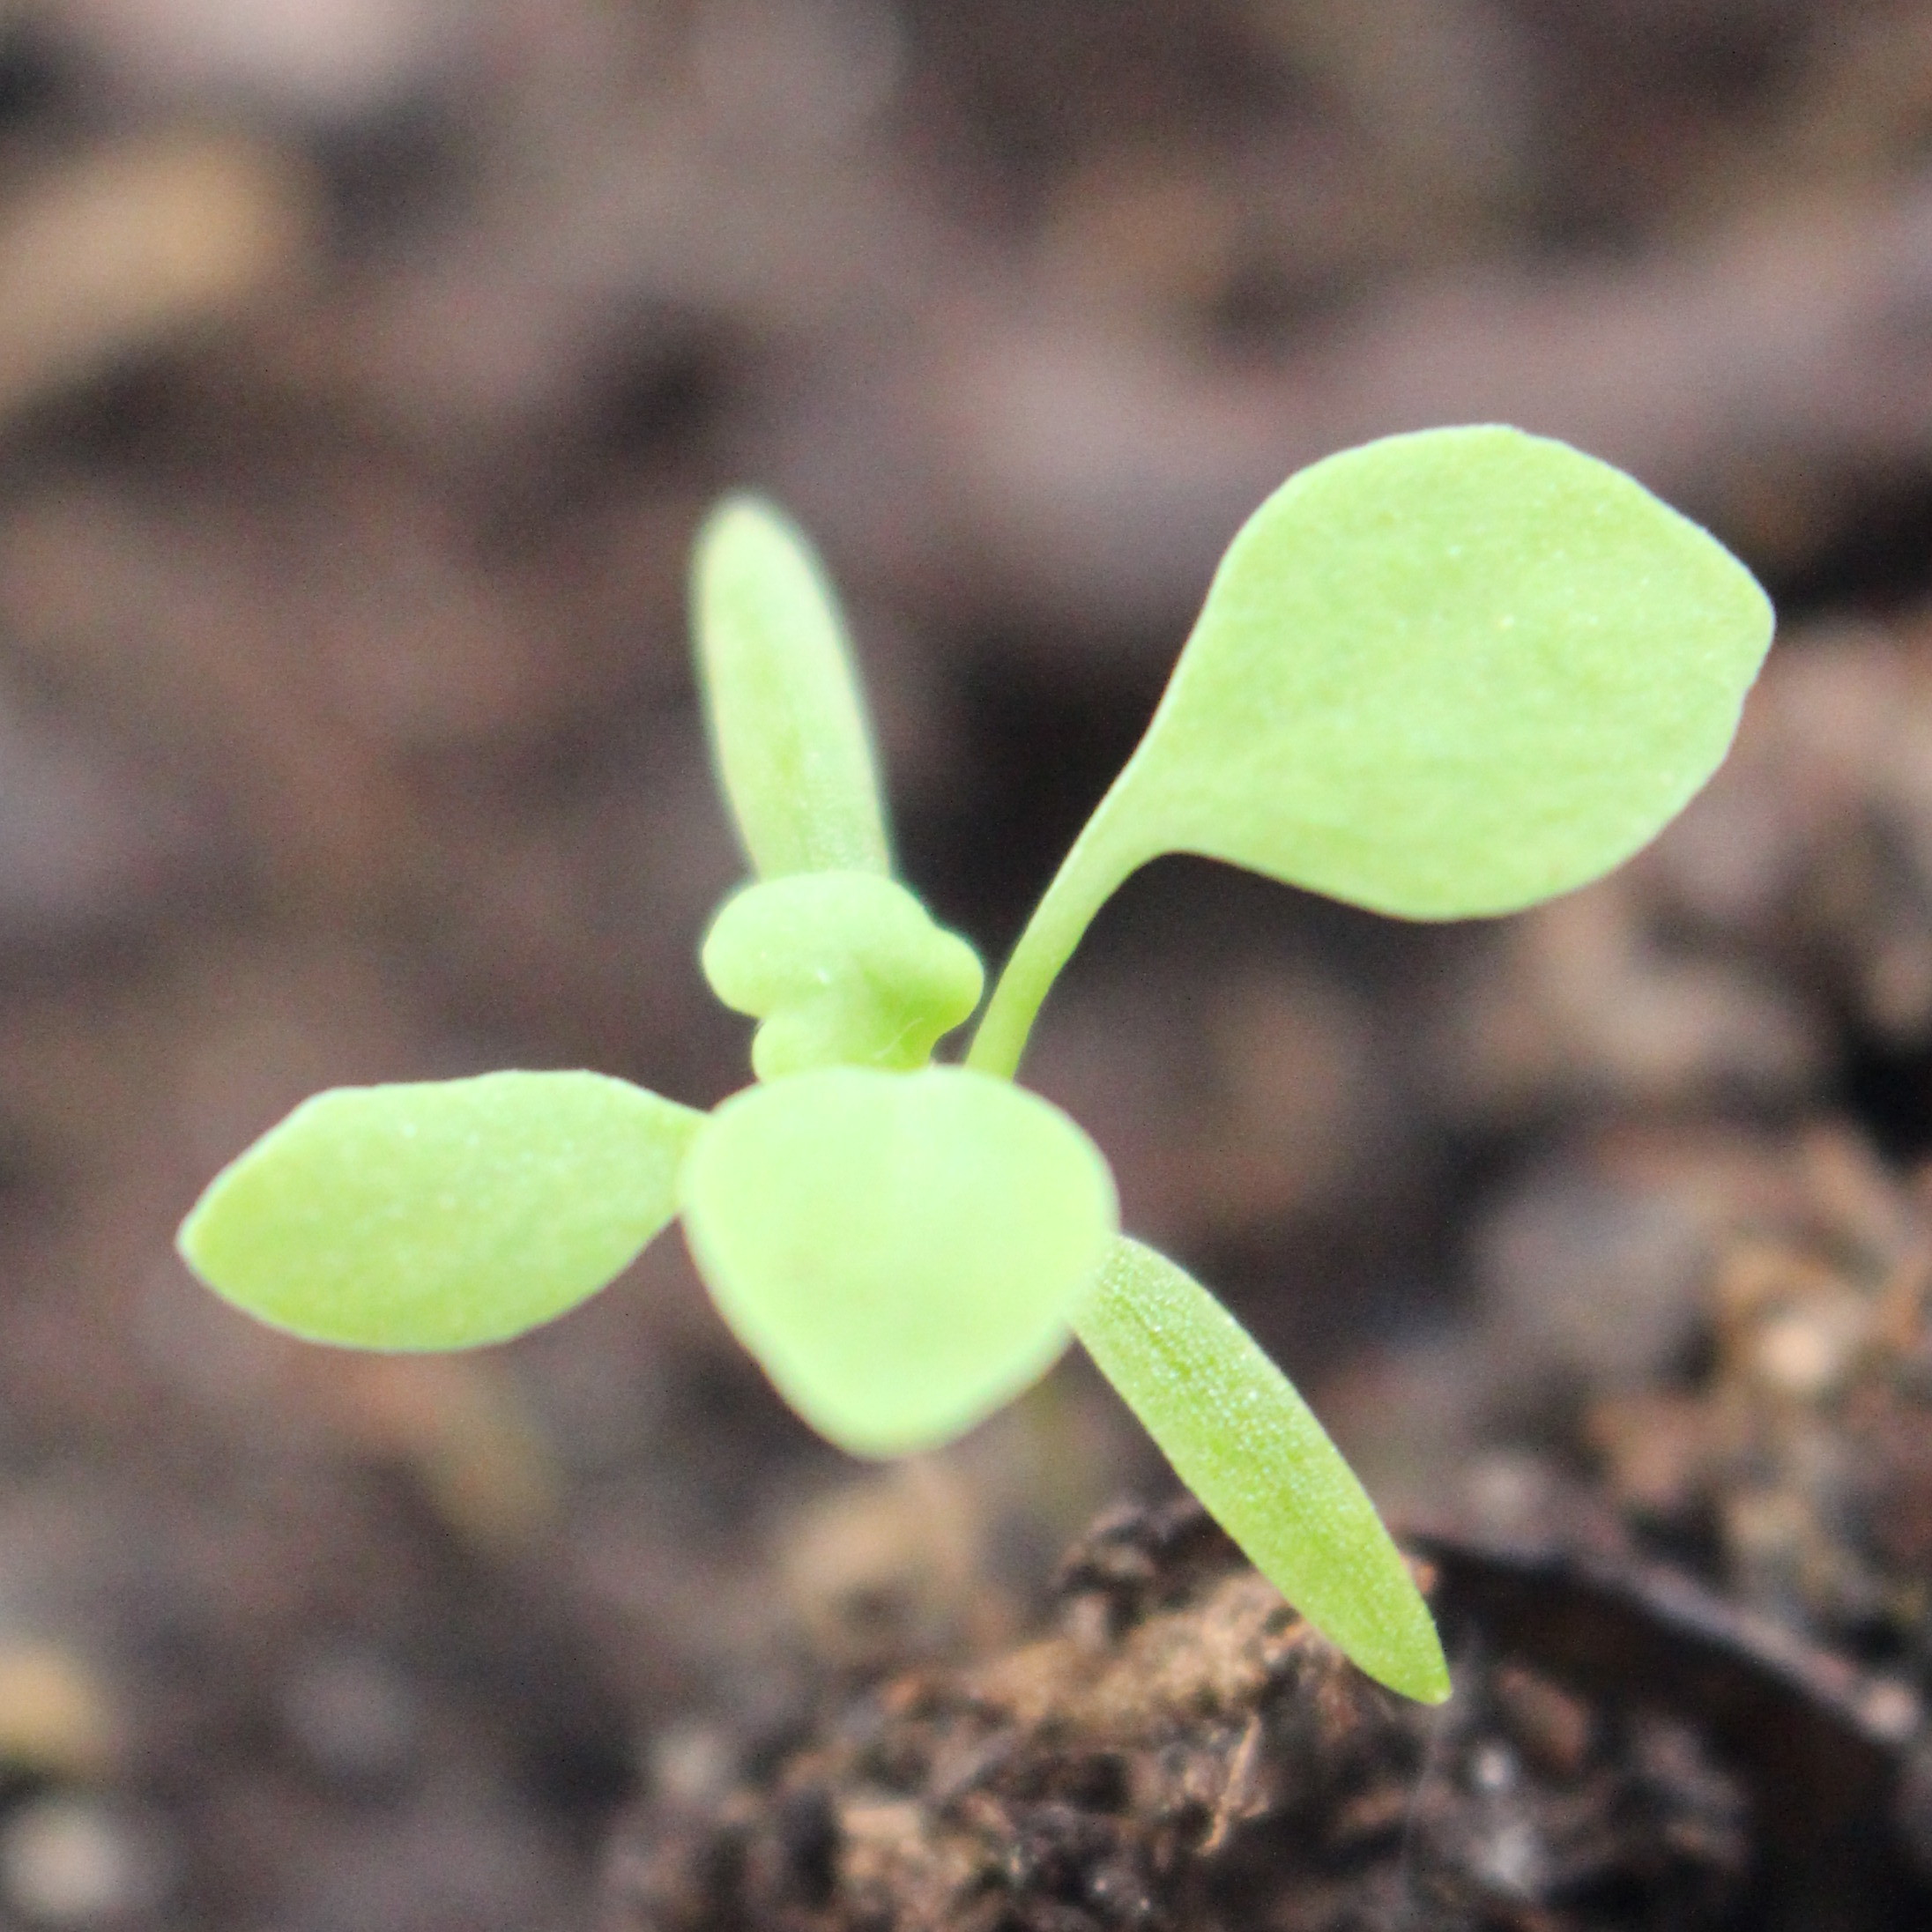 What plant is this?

Papaver rhoeas
